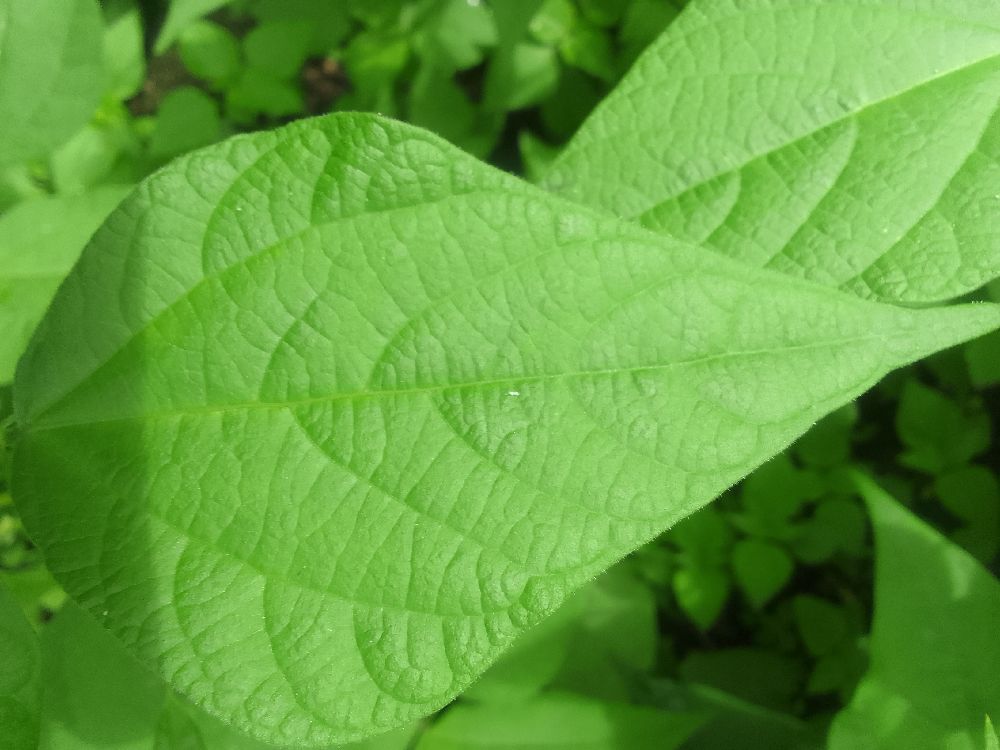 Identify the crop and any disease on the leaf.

common bean, healthy
